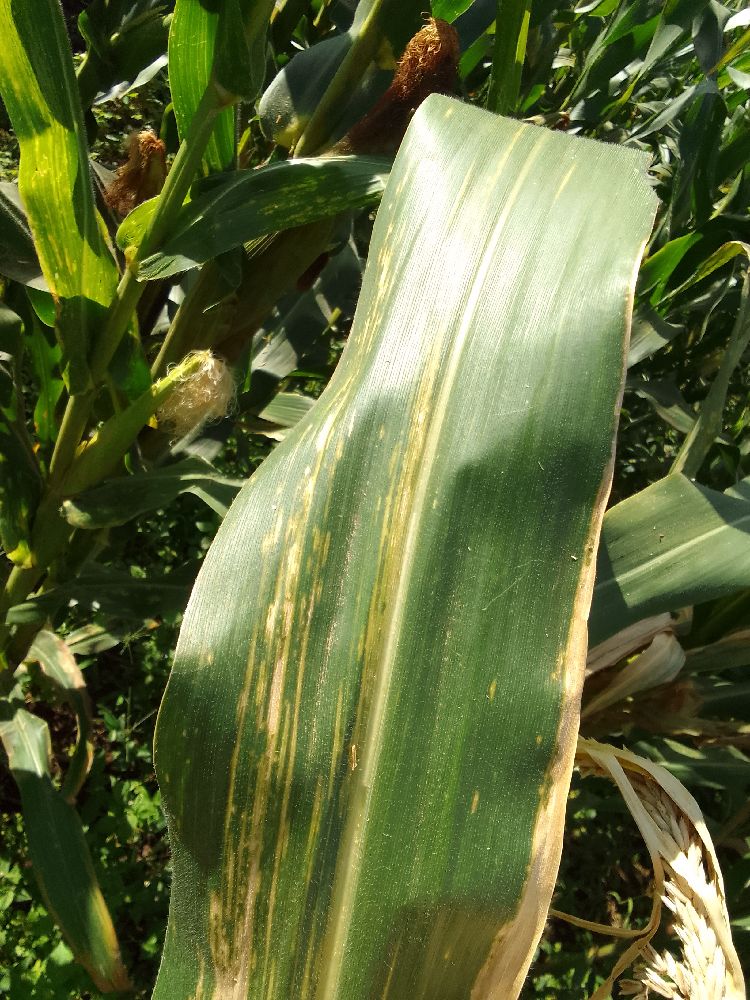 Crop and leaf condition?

maize, maize lethal necrosis
